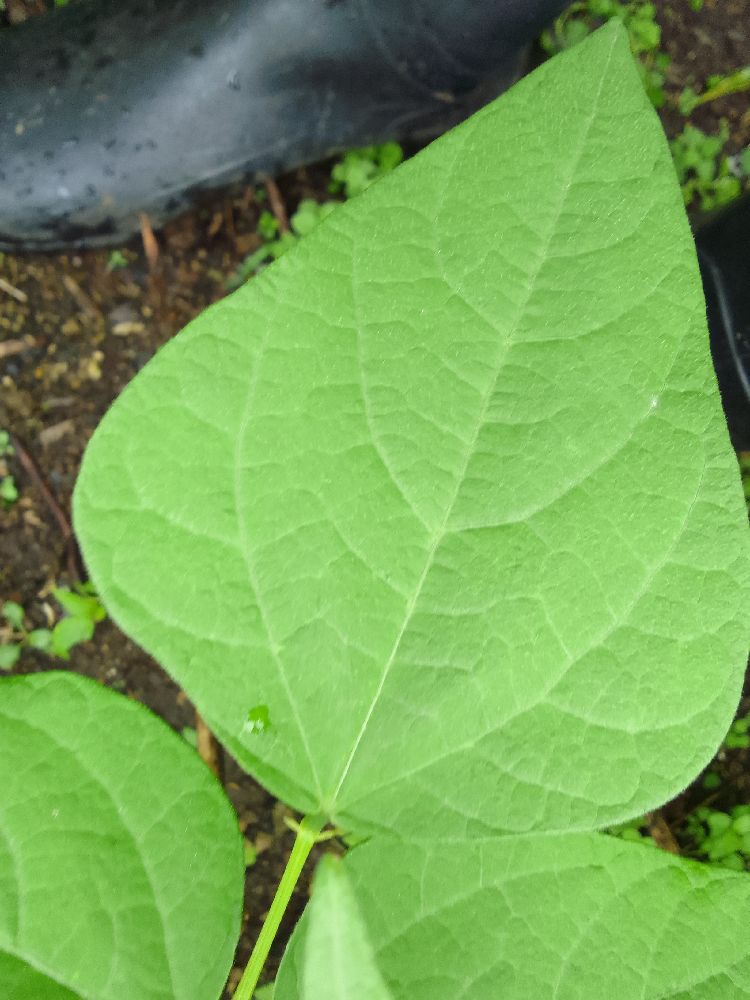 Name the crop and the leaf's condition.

common bean, healthy
